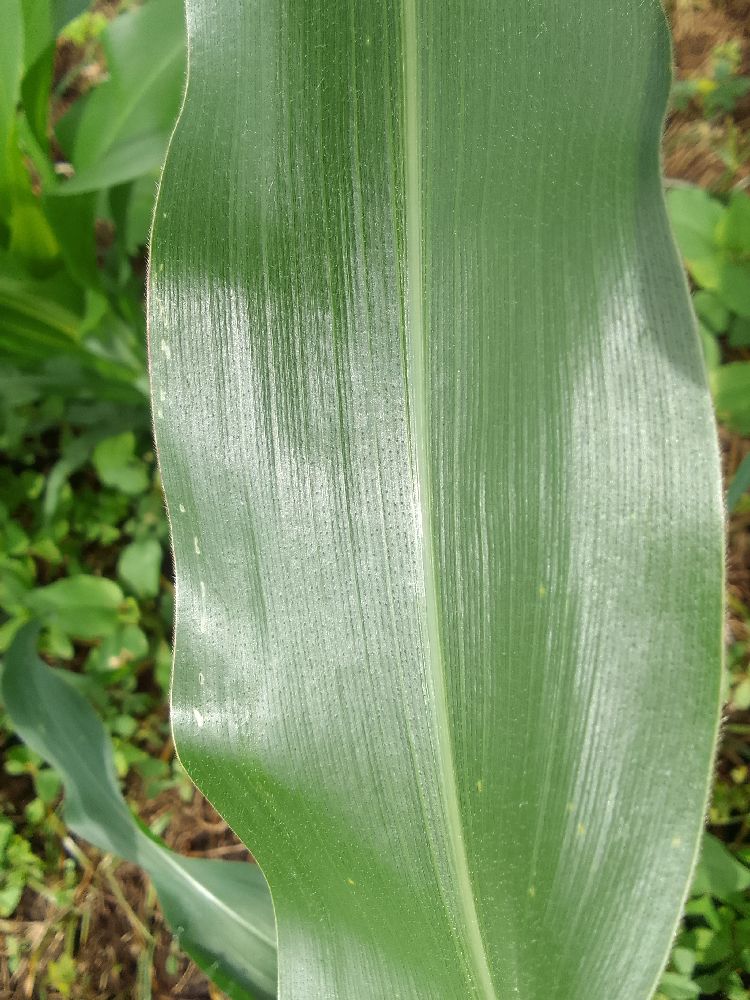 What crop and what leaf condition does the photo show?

maize, healthy
